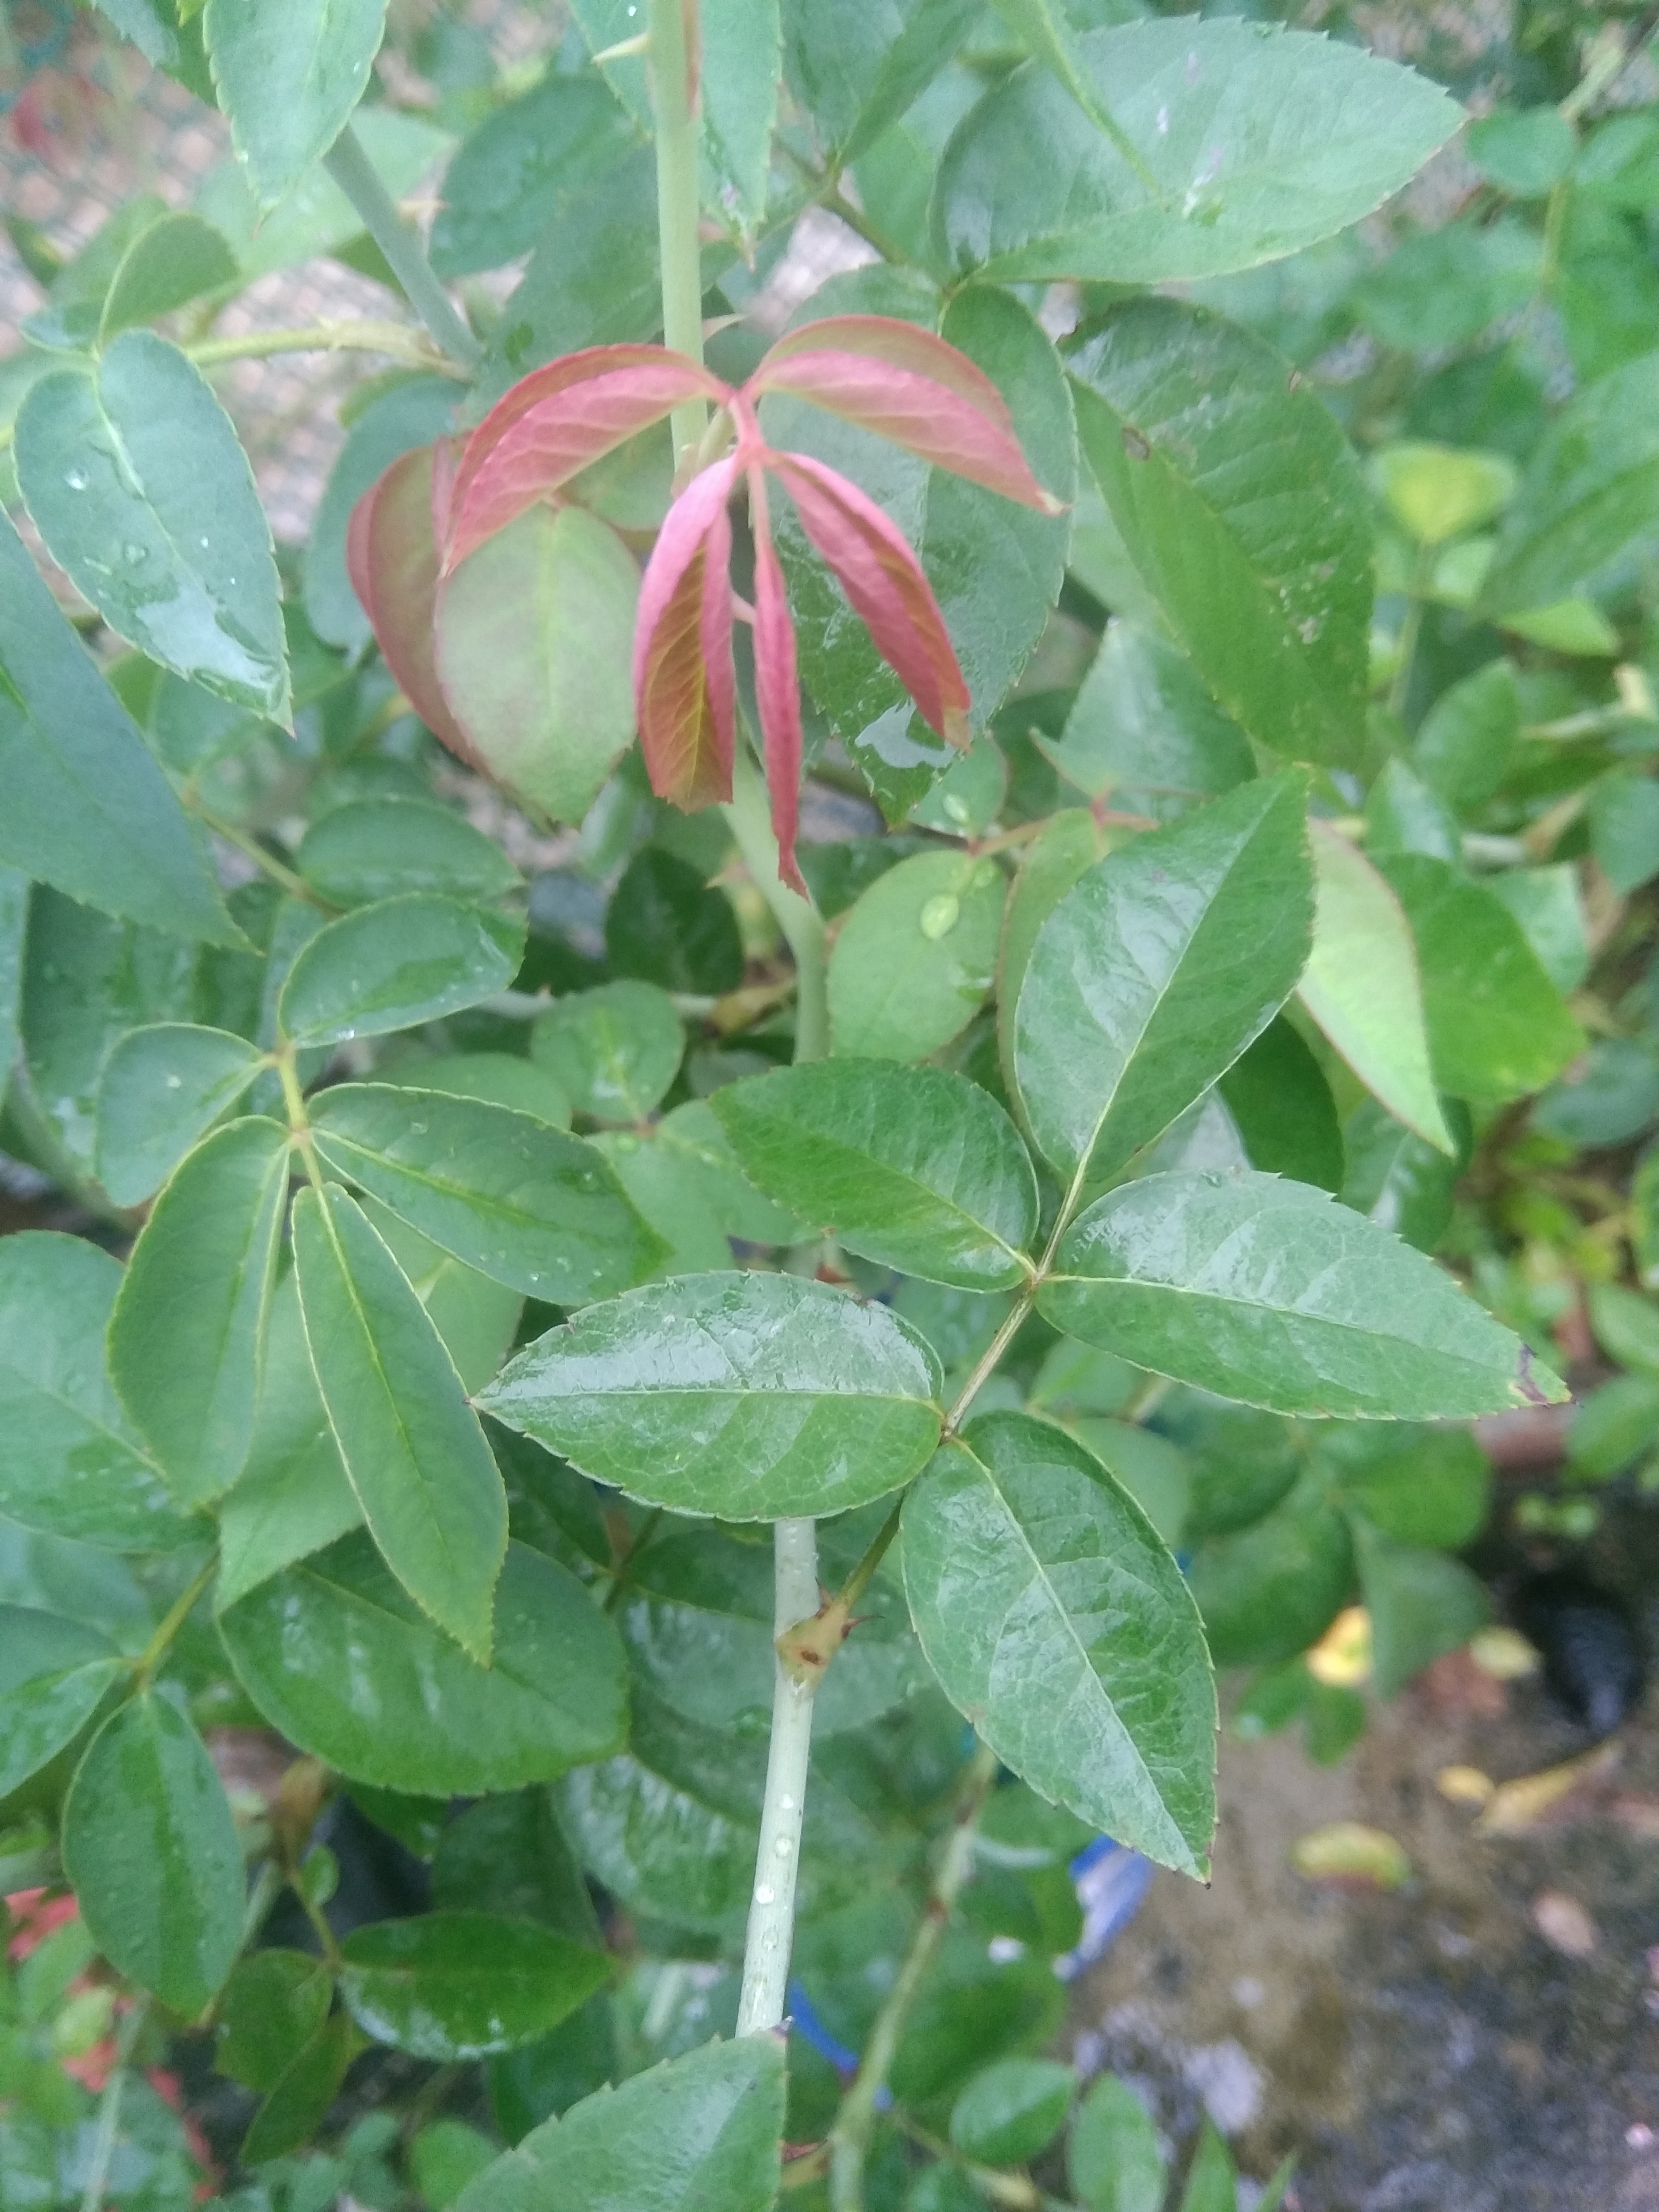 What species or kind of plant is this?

rose
